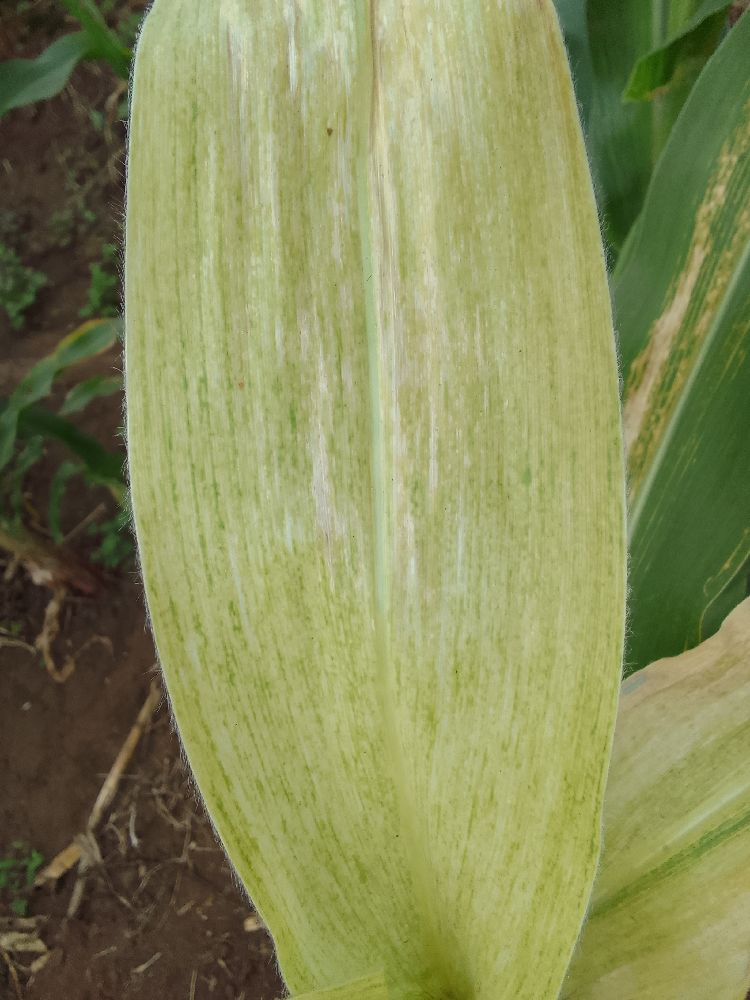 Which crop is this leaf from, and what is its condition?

maize, maize lethal necrosis
